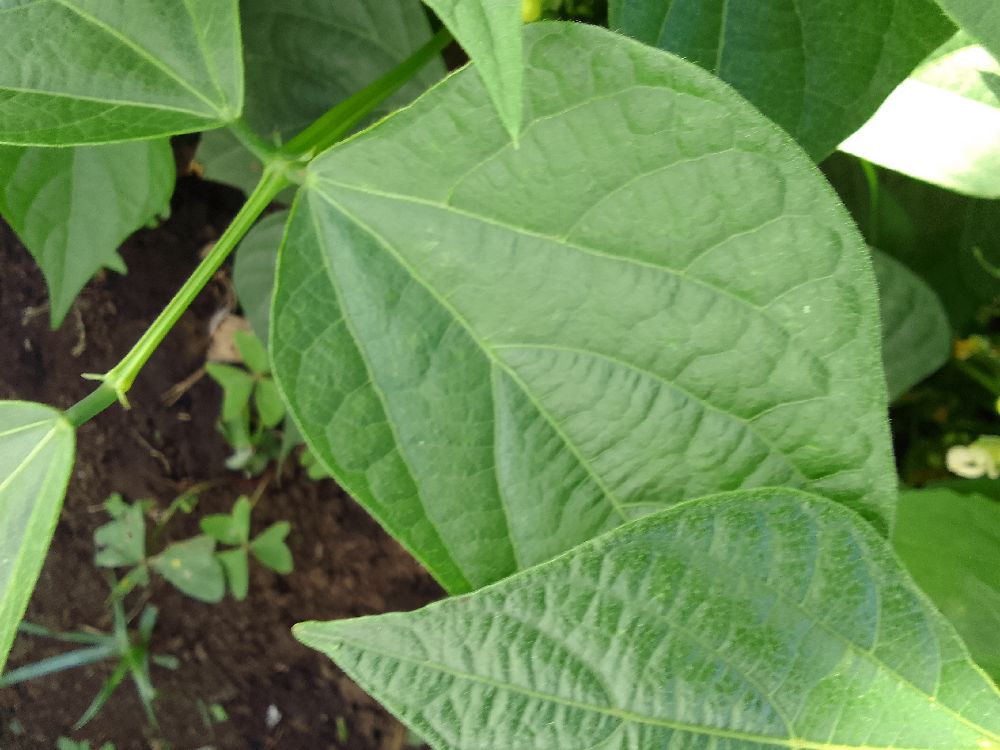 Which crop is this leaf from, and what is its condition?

common bean, healthy
